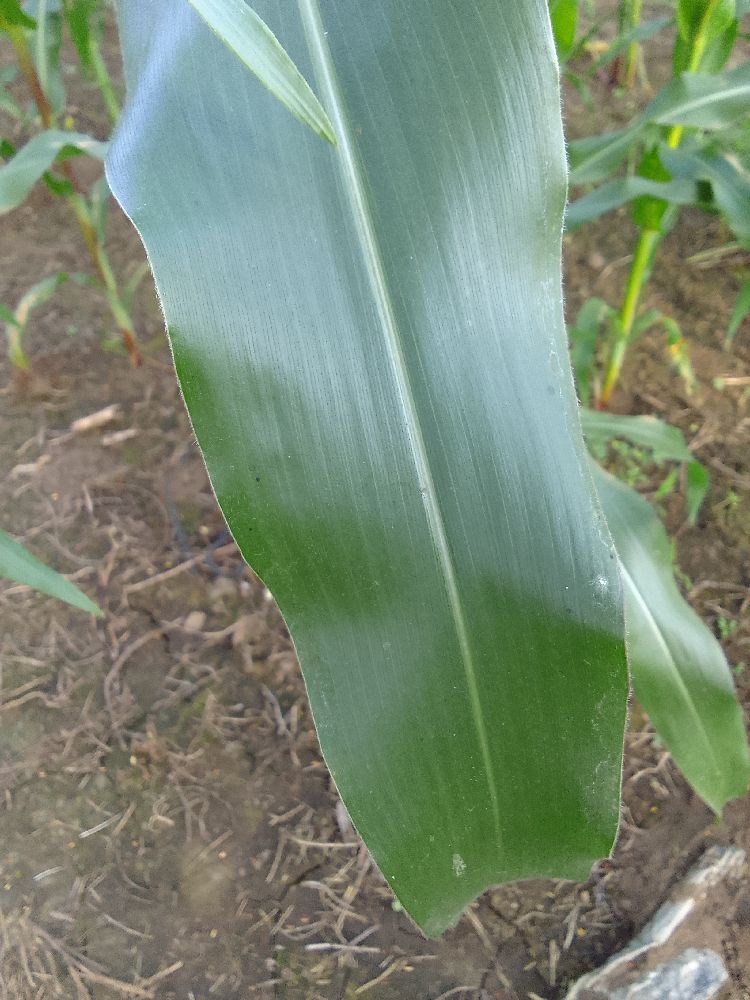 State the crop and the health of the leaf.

maize, healthy
